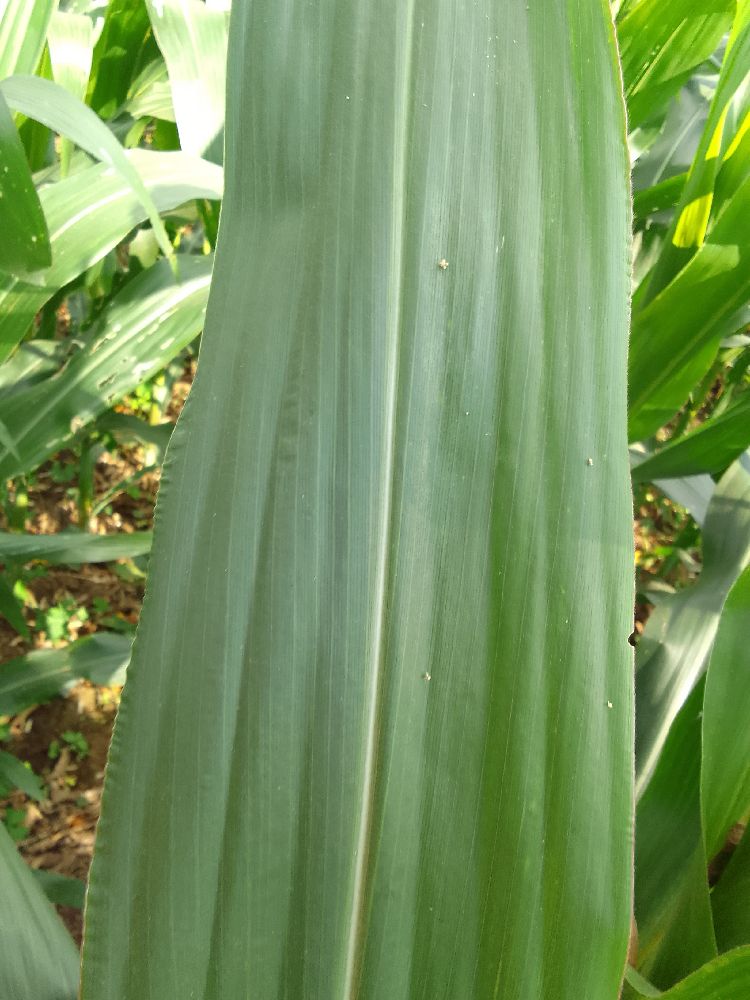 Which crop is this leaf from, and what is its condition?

maize, healthy
